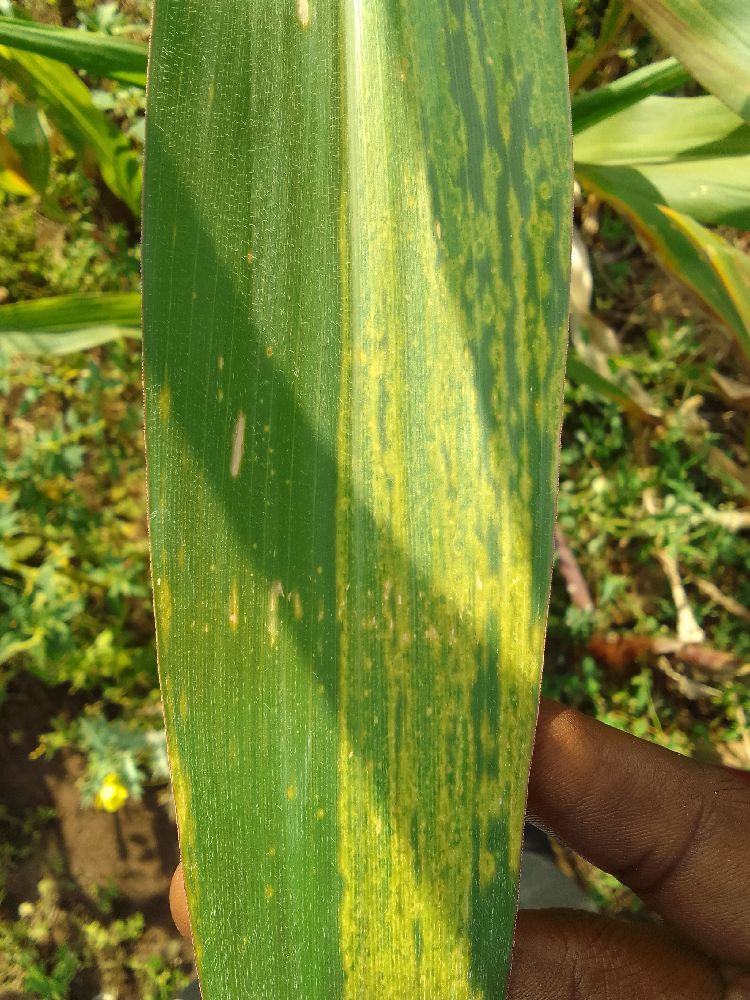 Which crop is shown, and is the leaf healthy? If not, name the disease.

maize, maize lethal necrosis
